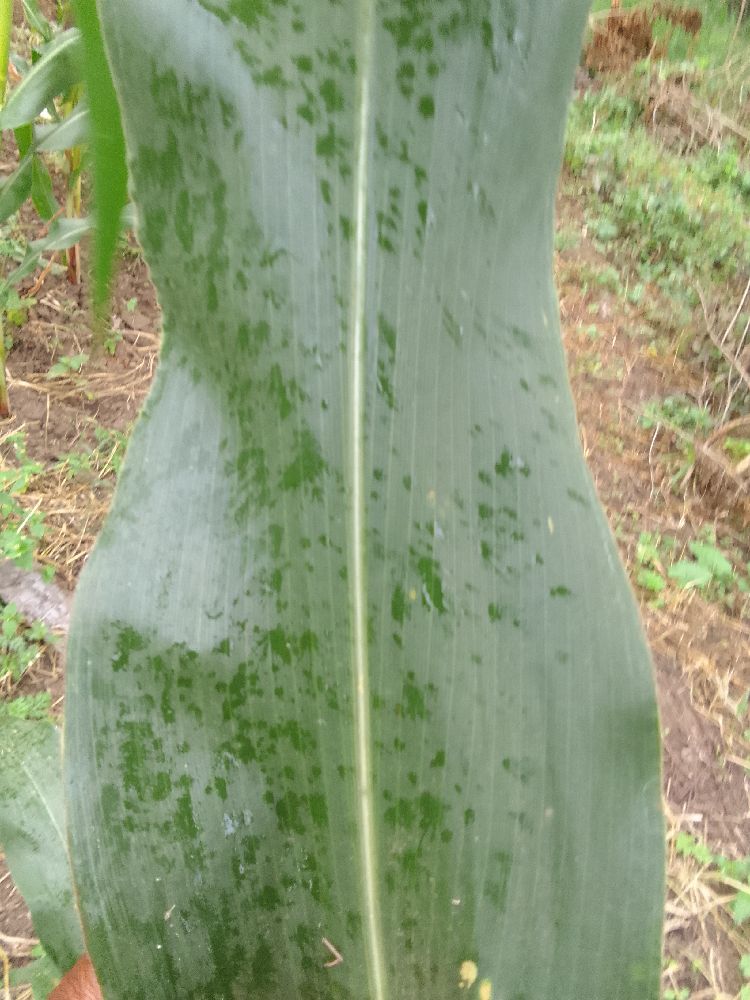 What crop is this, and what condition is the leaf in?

maize, healthy
